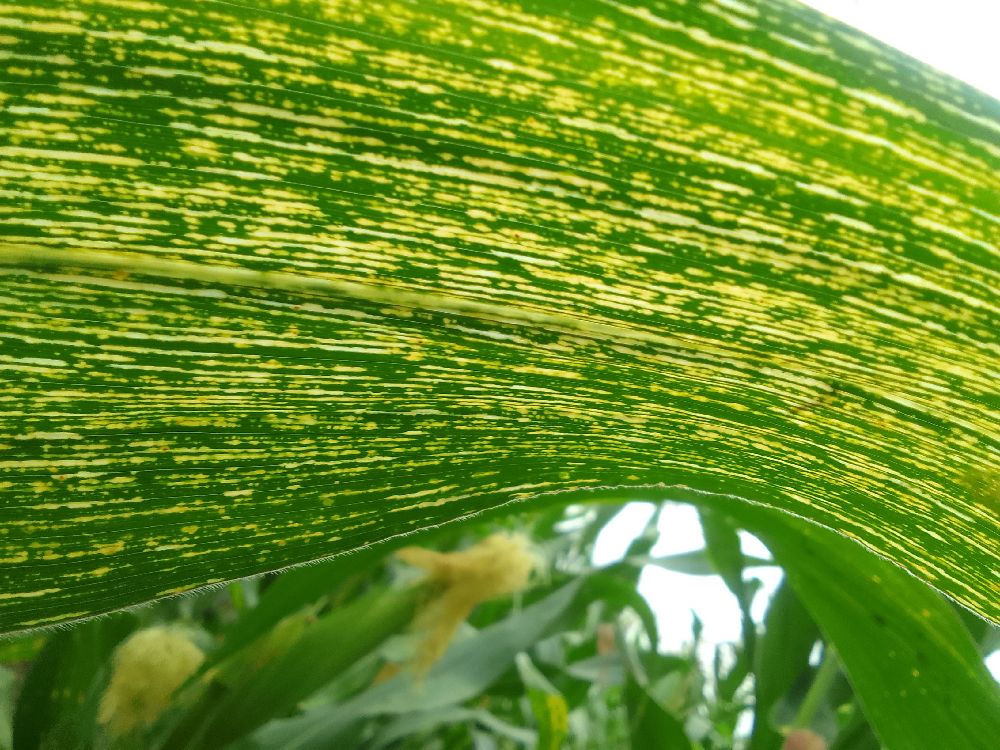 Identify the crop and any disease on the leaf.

maize, maize streak virus
